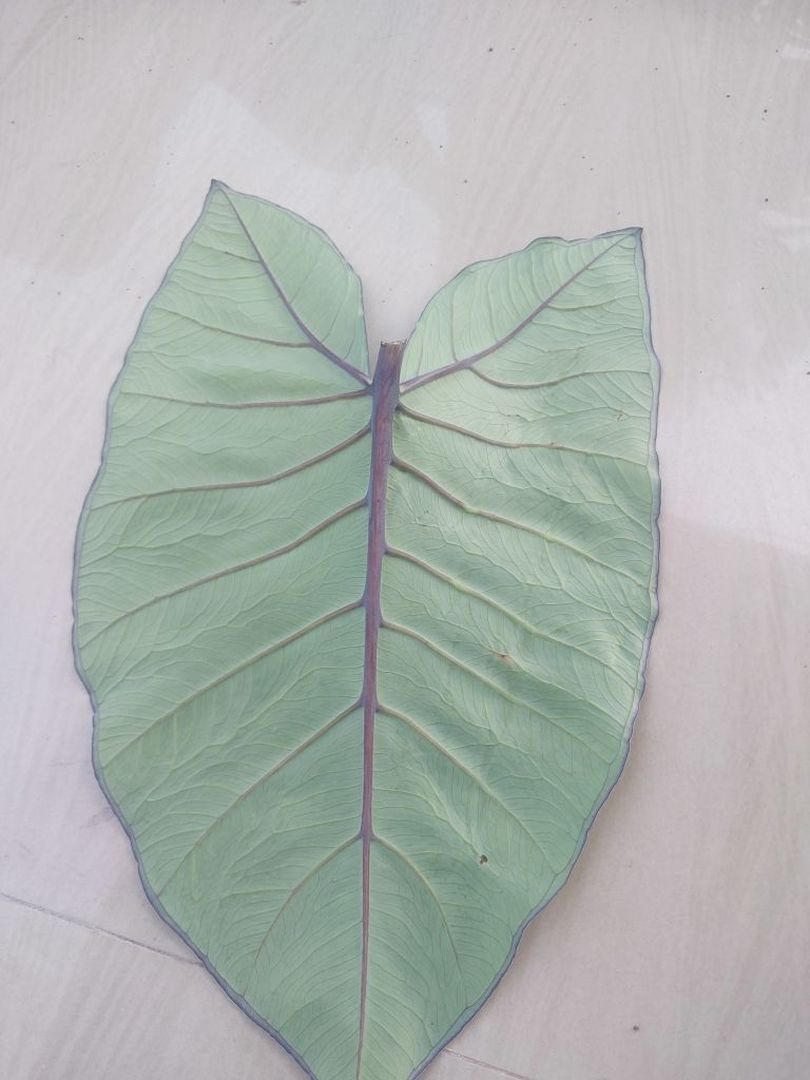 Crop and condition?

taro, healthy
